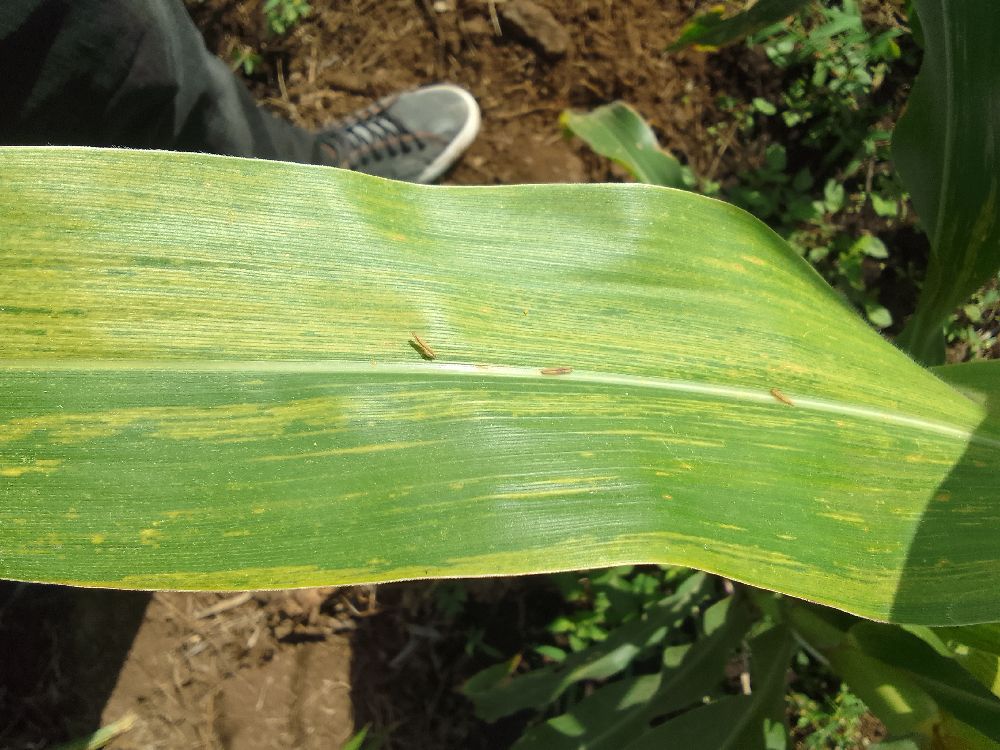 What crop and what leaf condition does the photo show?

maize, maize lethal necrosis
